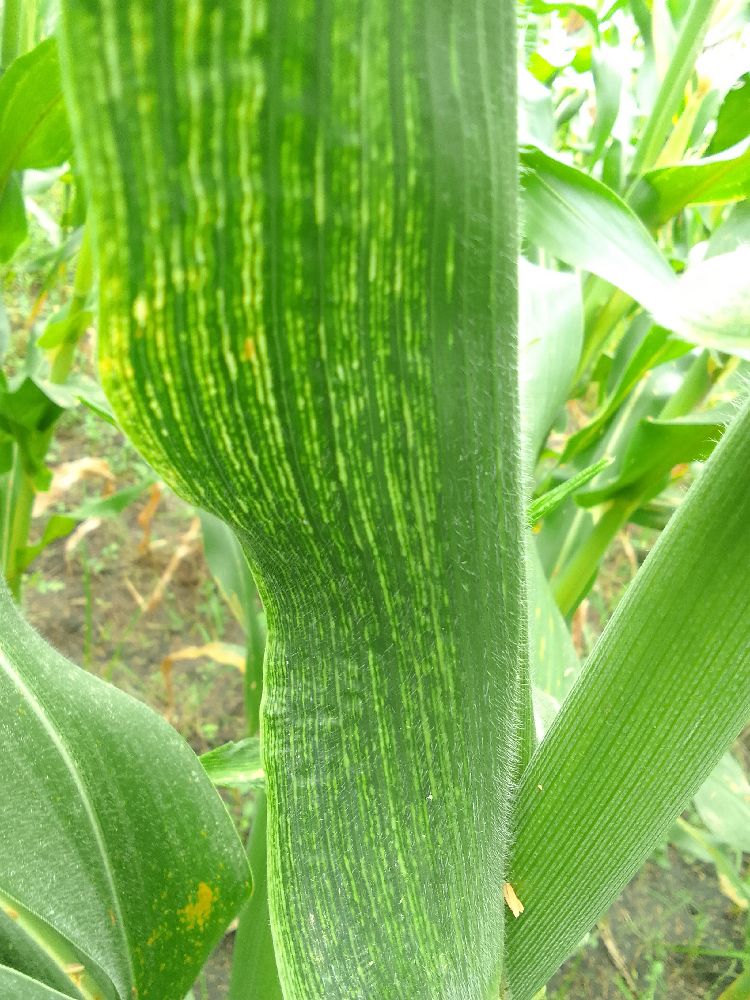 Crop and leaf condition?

maize, maize streak virus
